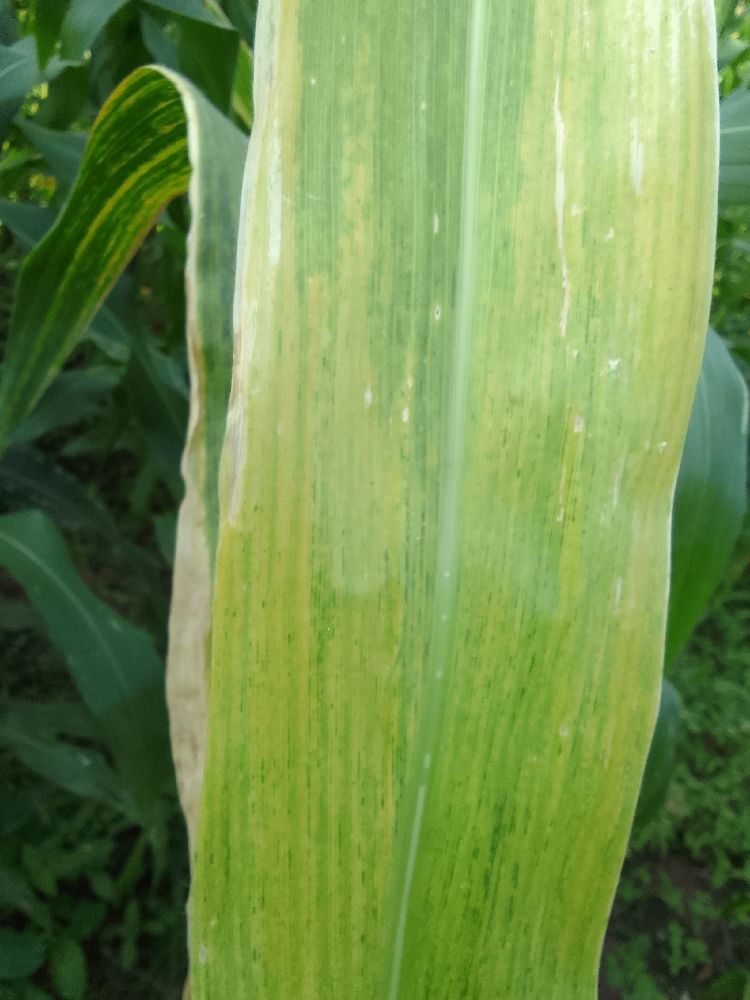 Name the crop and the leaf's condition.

maize, maize lethal necrosis
